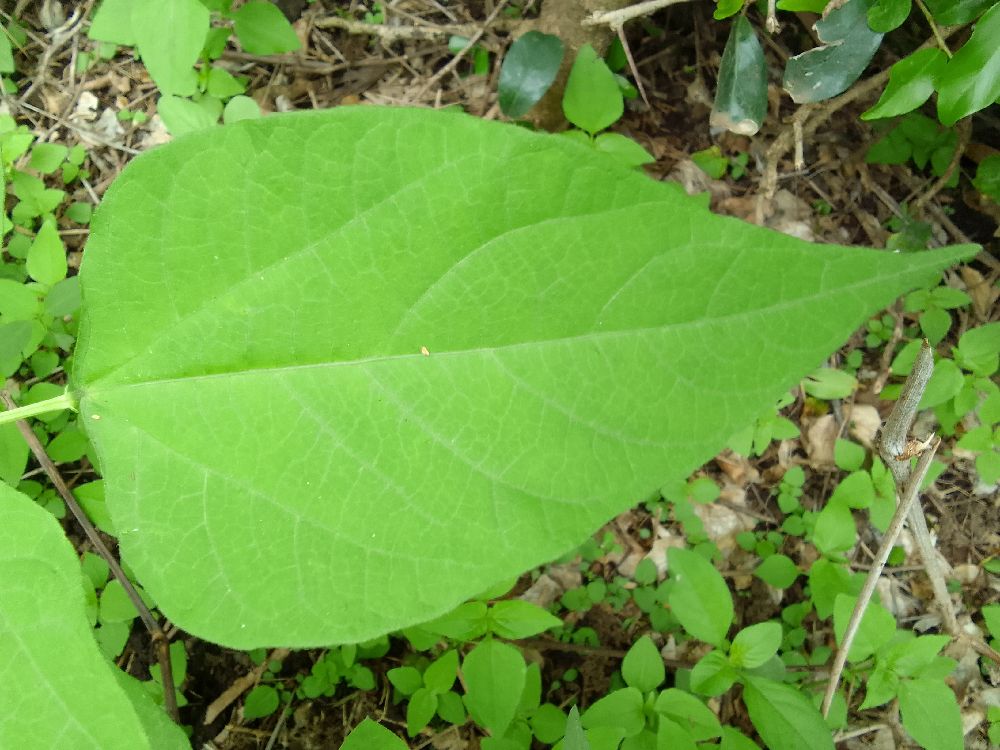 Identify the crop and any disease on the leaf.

common bean, healthy
